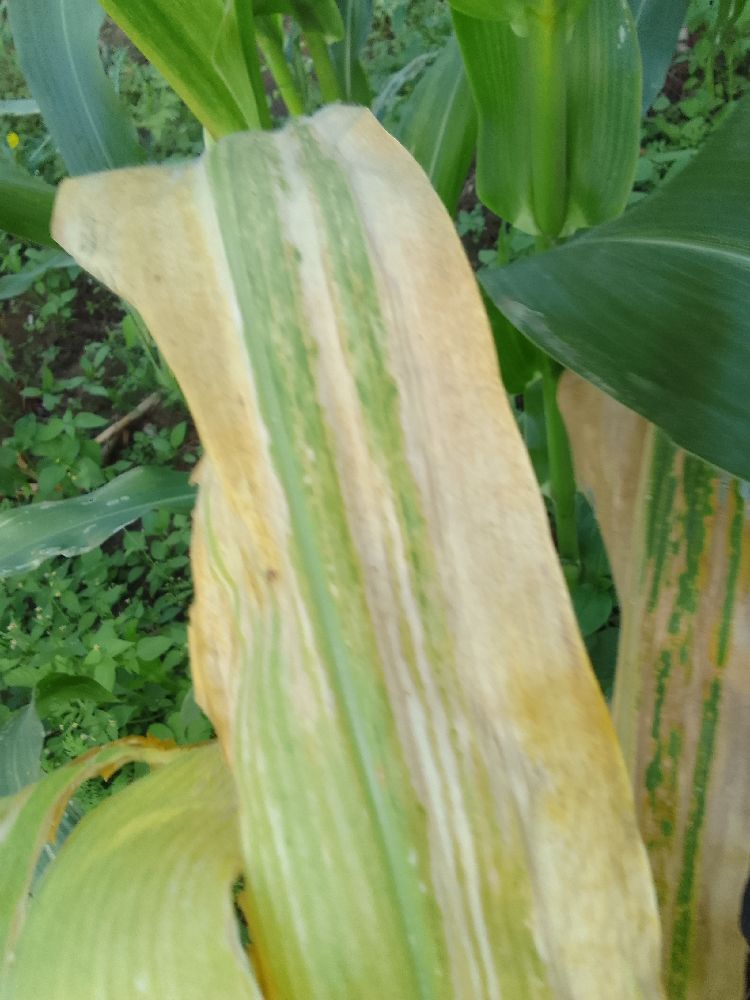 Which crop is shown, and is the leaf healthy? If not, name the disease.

maize, maize lethal necrosis
